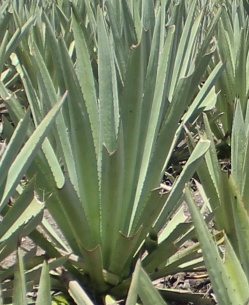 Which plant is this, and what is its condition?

agave, healthy
